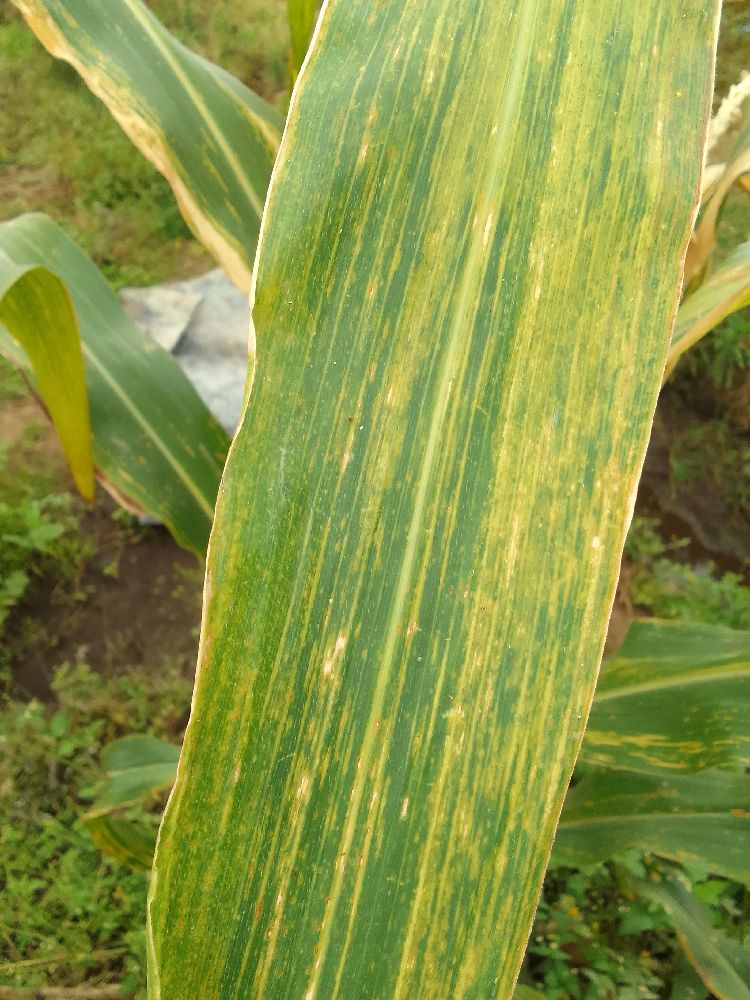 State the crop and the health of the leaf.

maize, maize lethal necrosis
